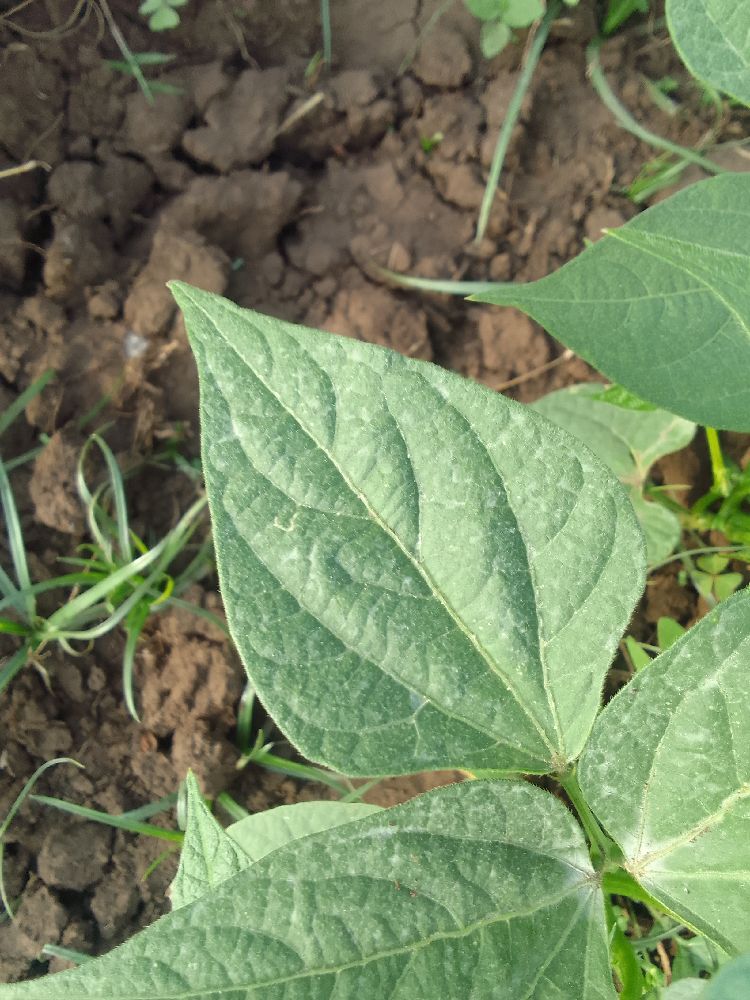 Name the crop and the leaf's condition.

common bean, healthy
